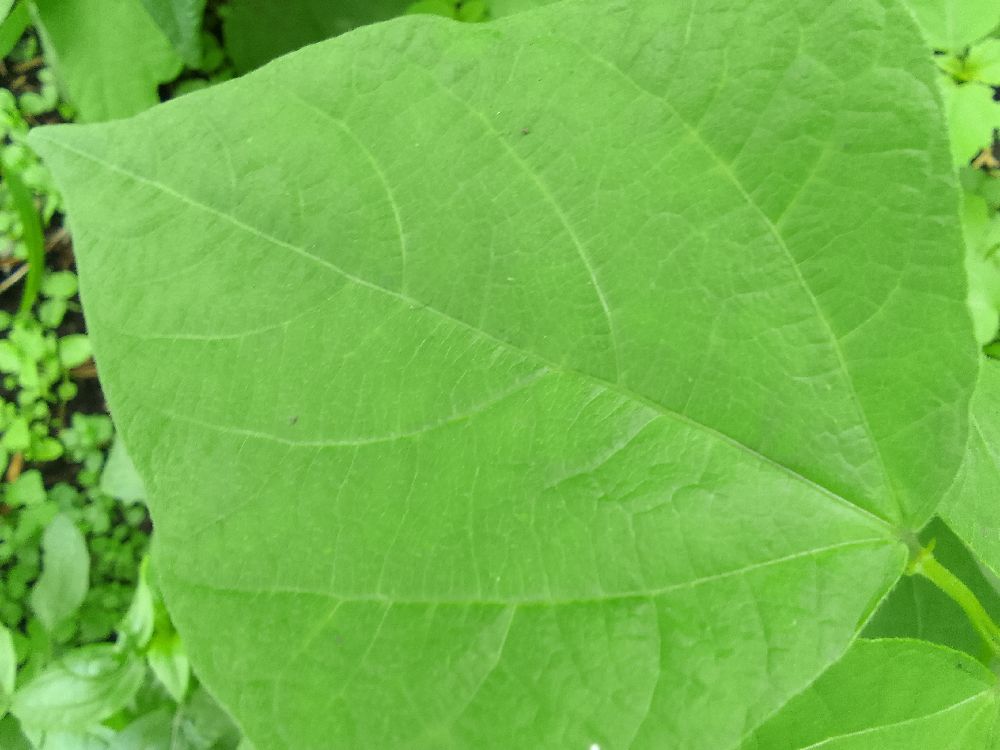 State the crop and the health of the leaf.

common bean, healthy
